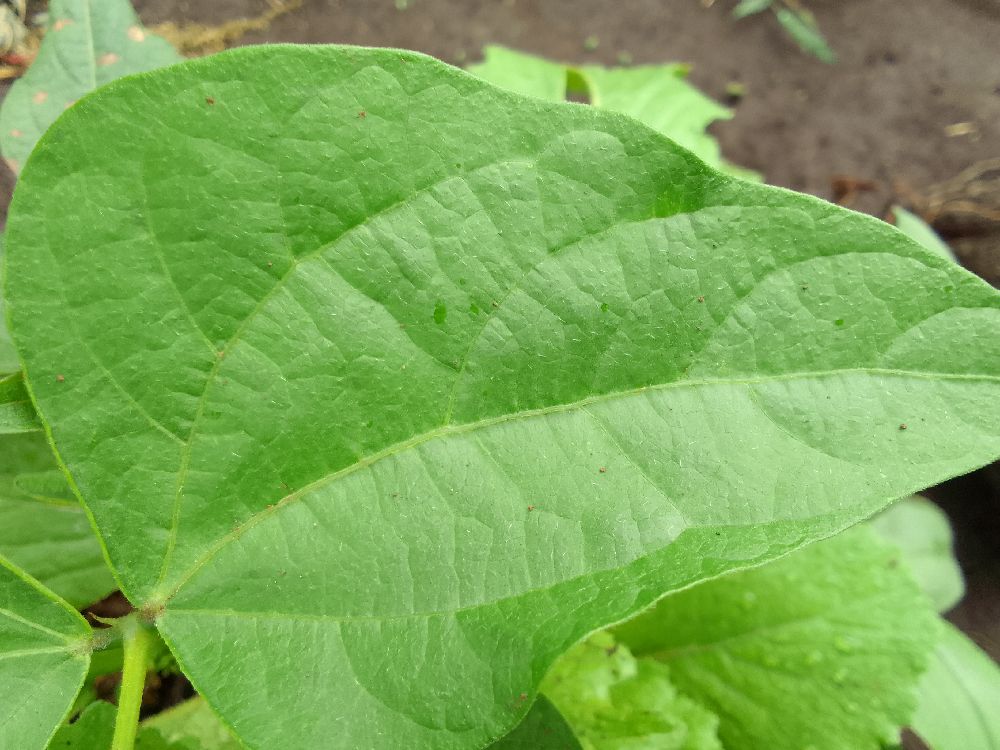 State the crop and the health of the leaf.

common bean, healthy
